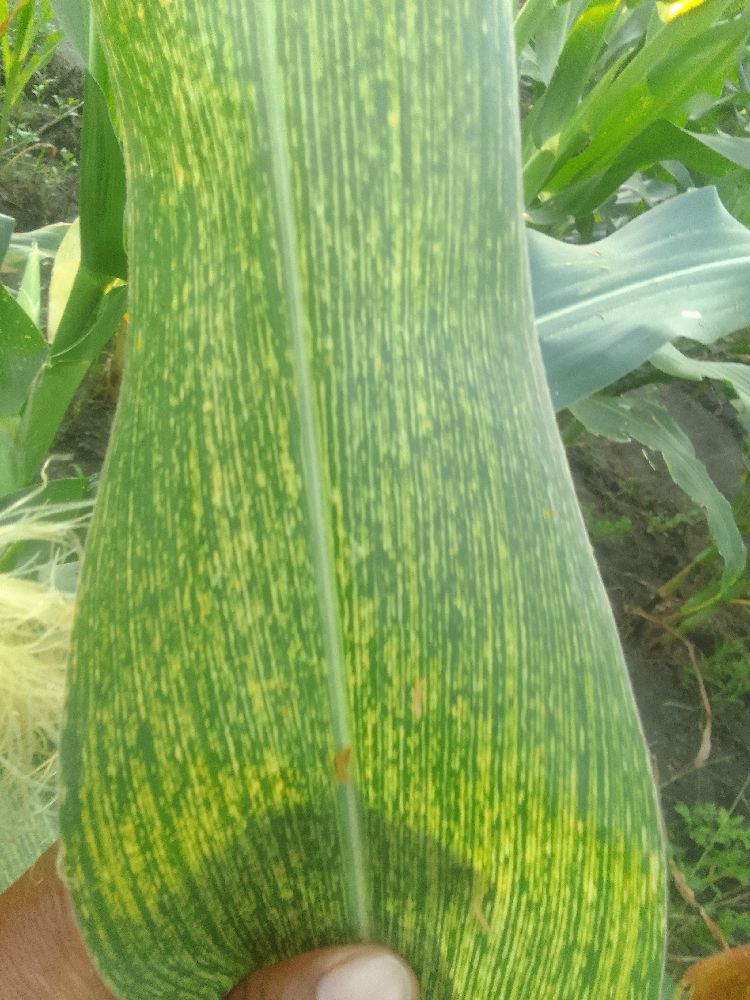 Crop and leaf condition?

maize, maize streak virus
